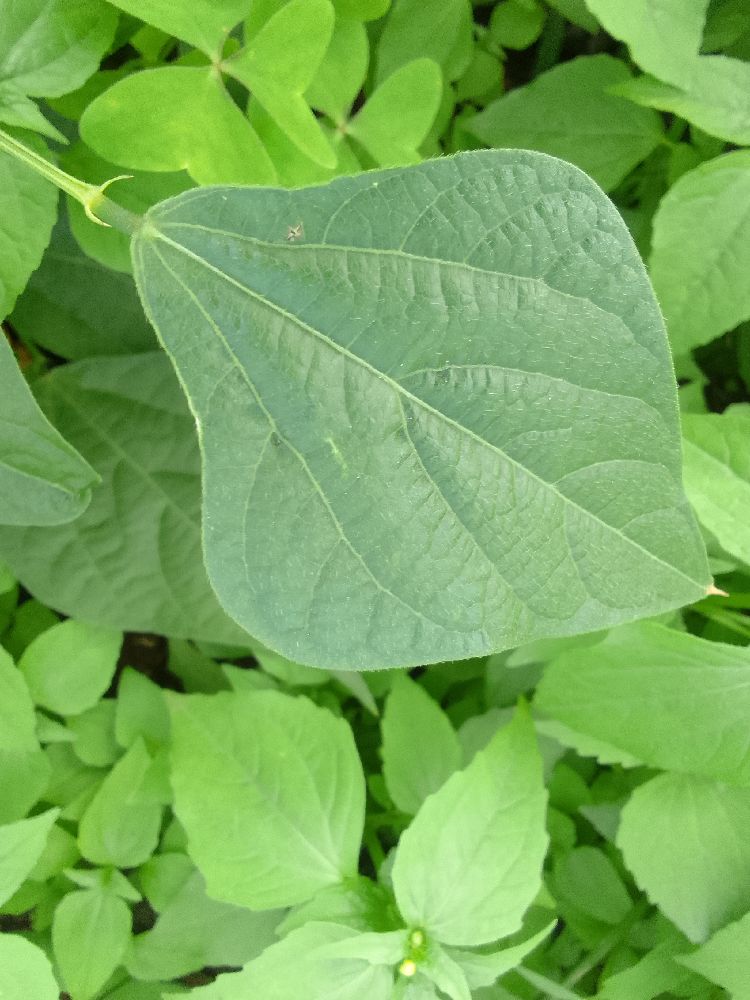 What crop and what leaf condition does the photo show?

common bean, healthy
